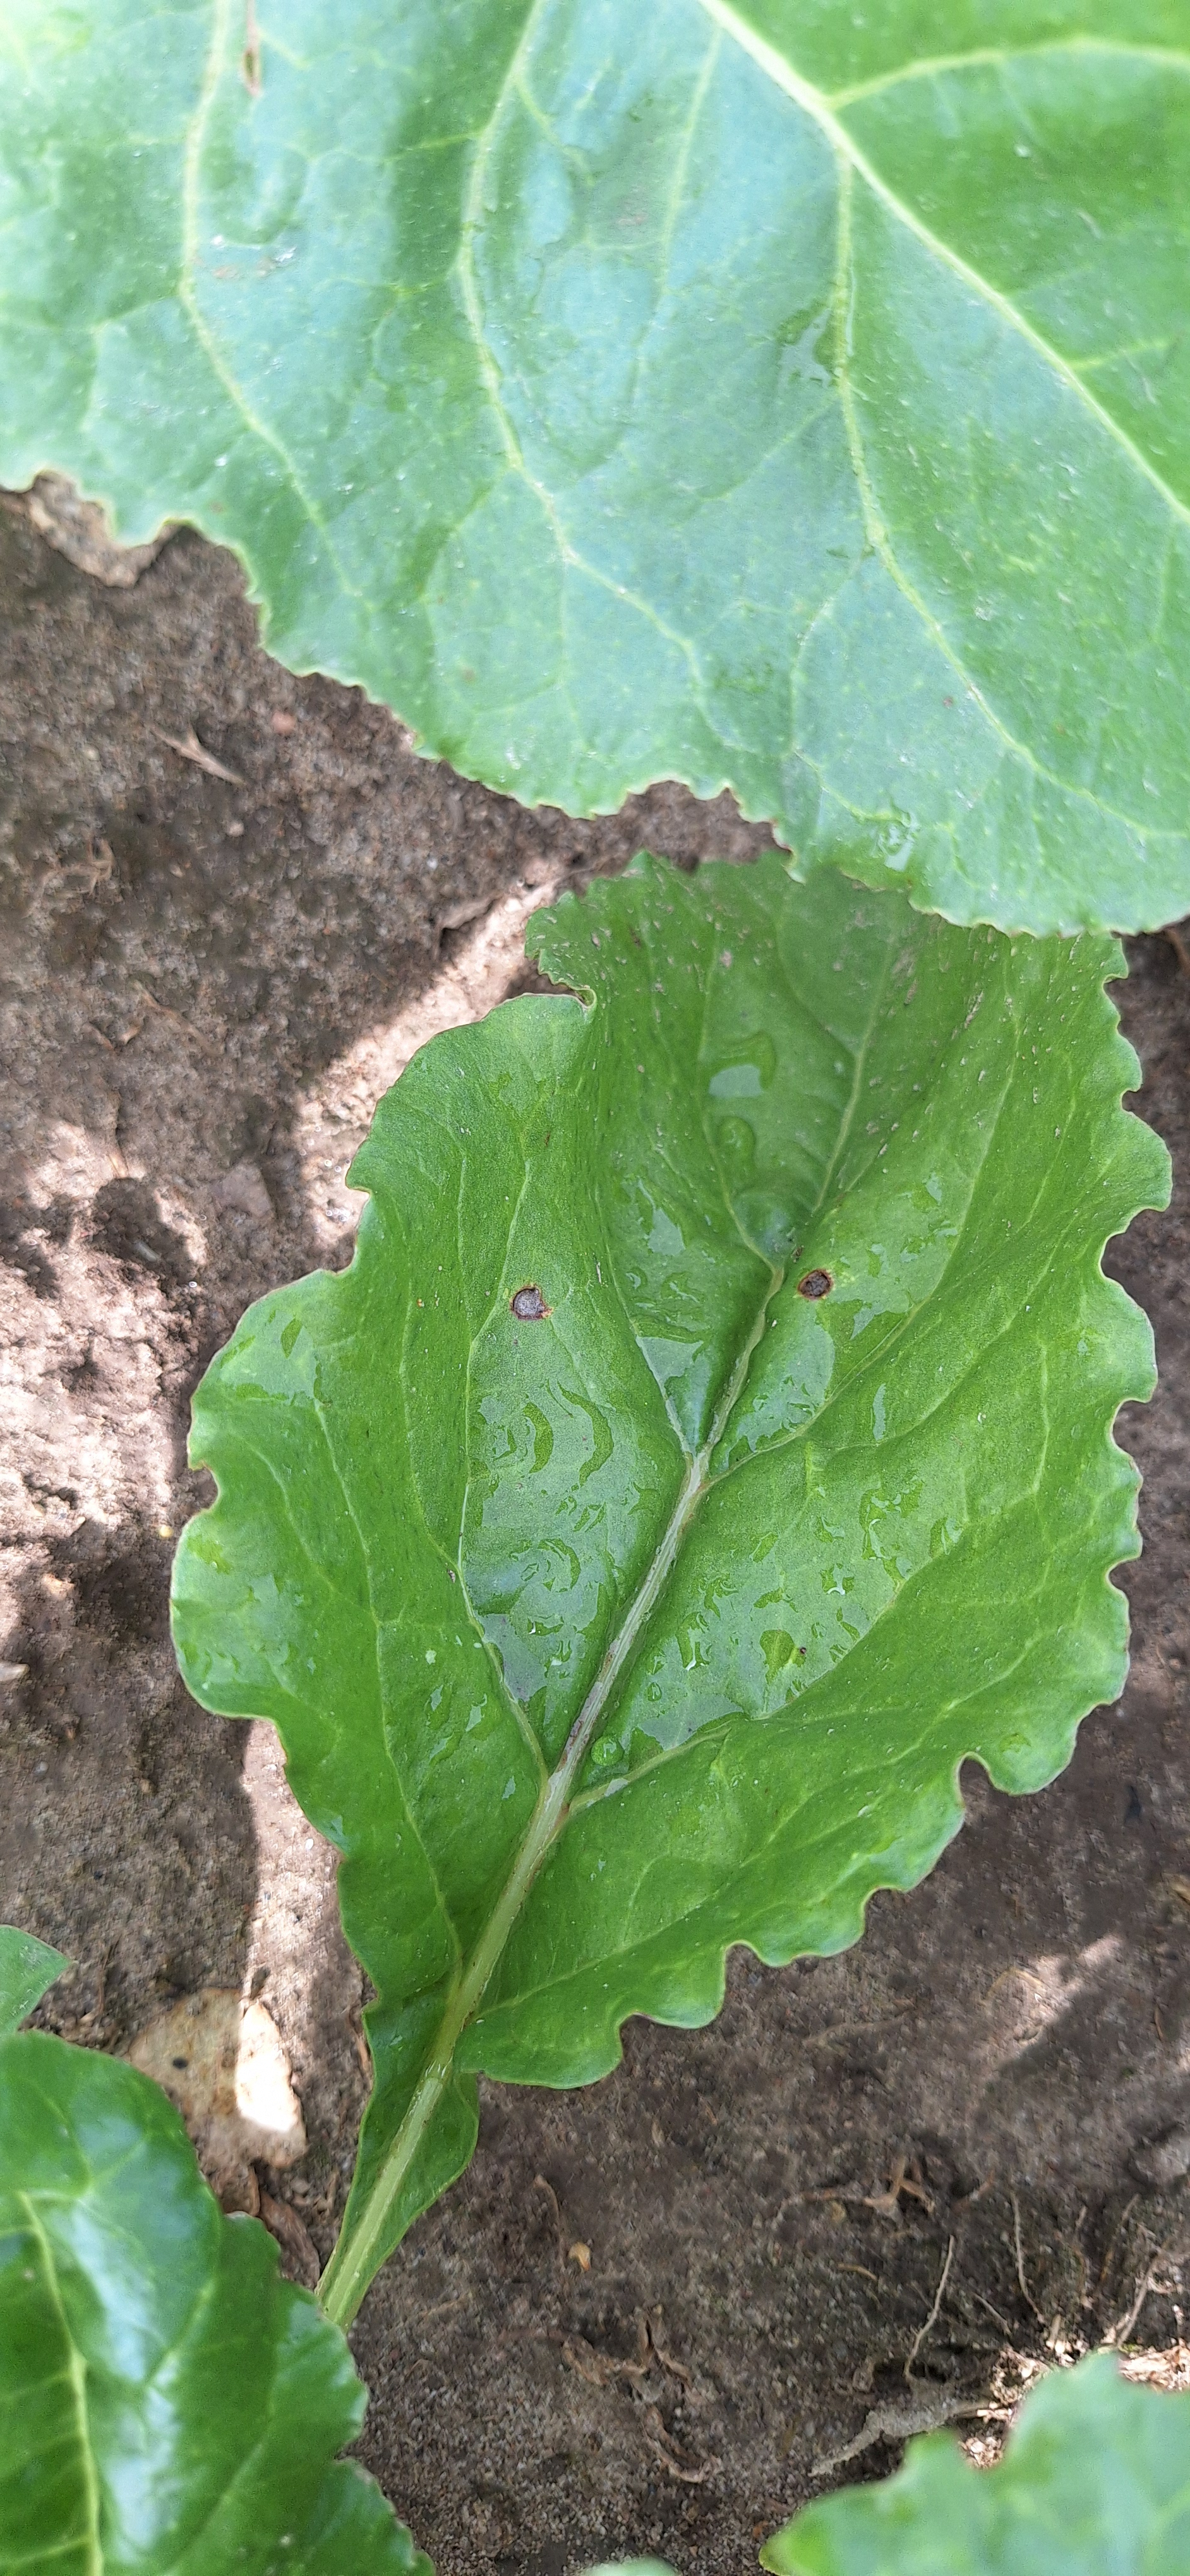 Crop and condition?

beet, cercospora
